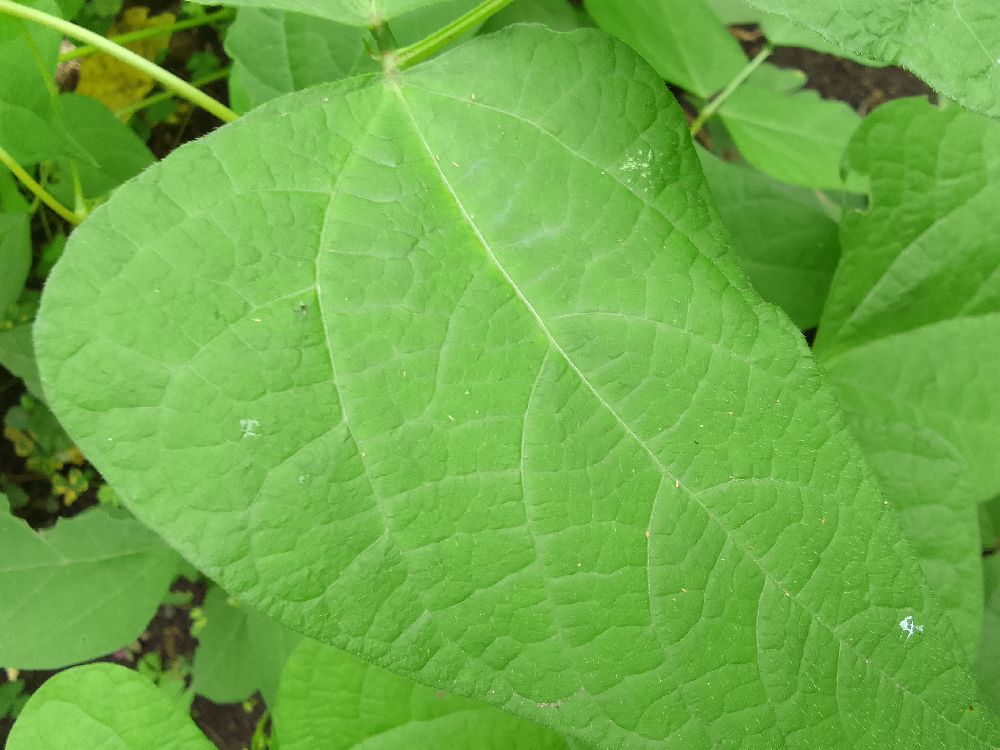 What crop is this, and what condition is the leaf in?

common bean, healthy
